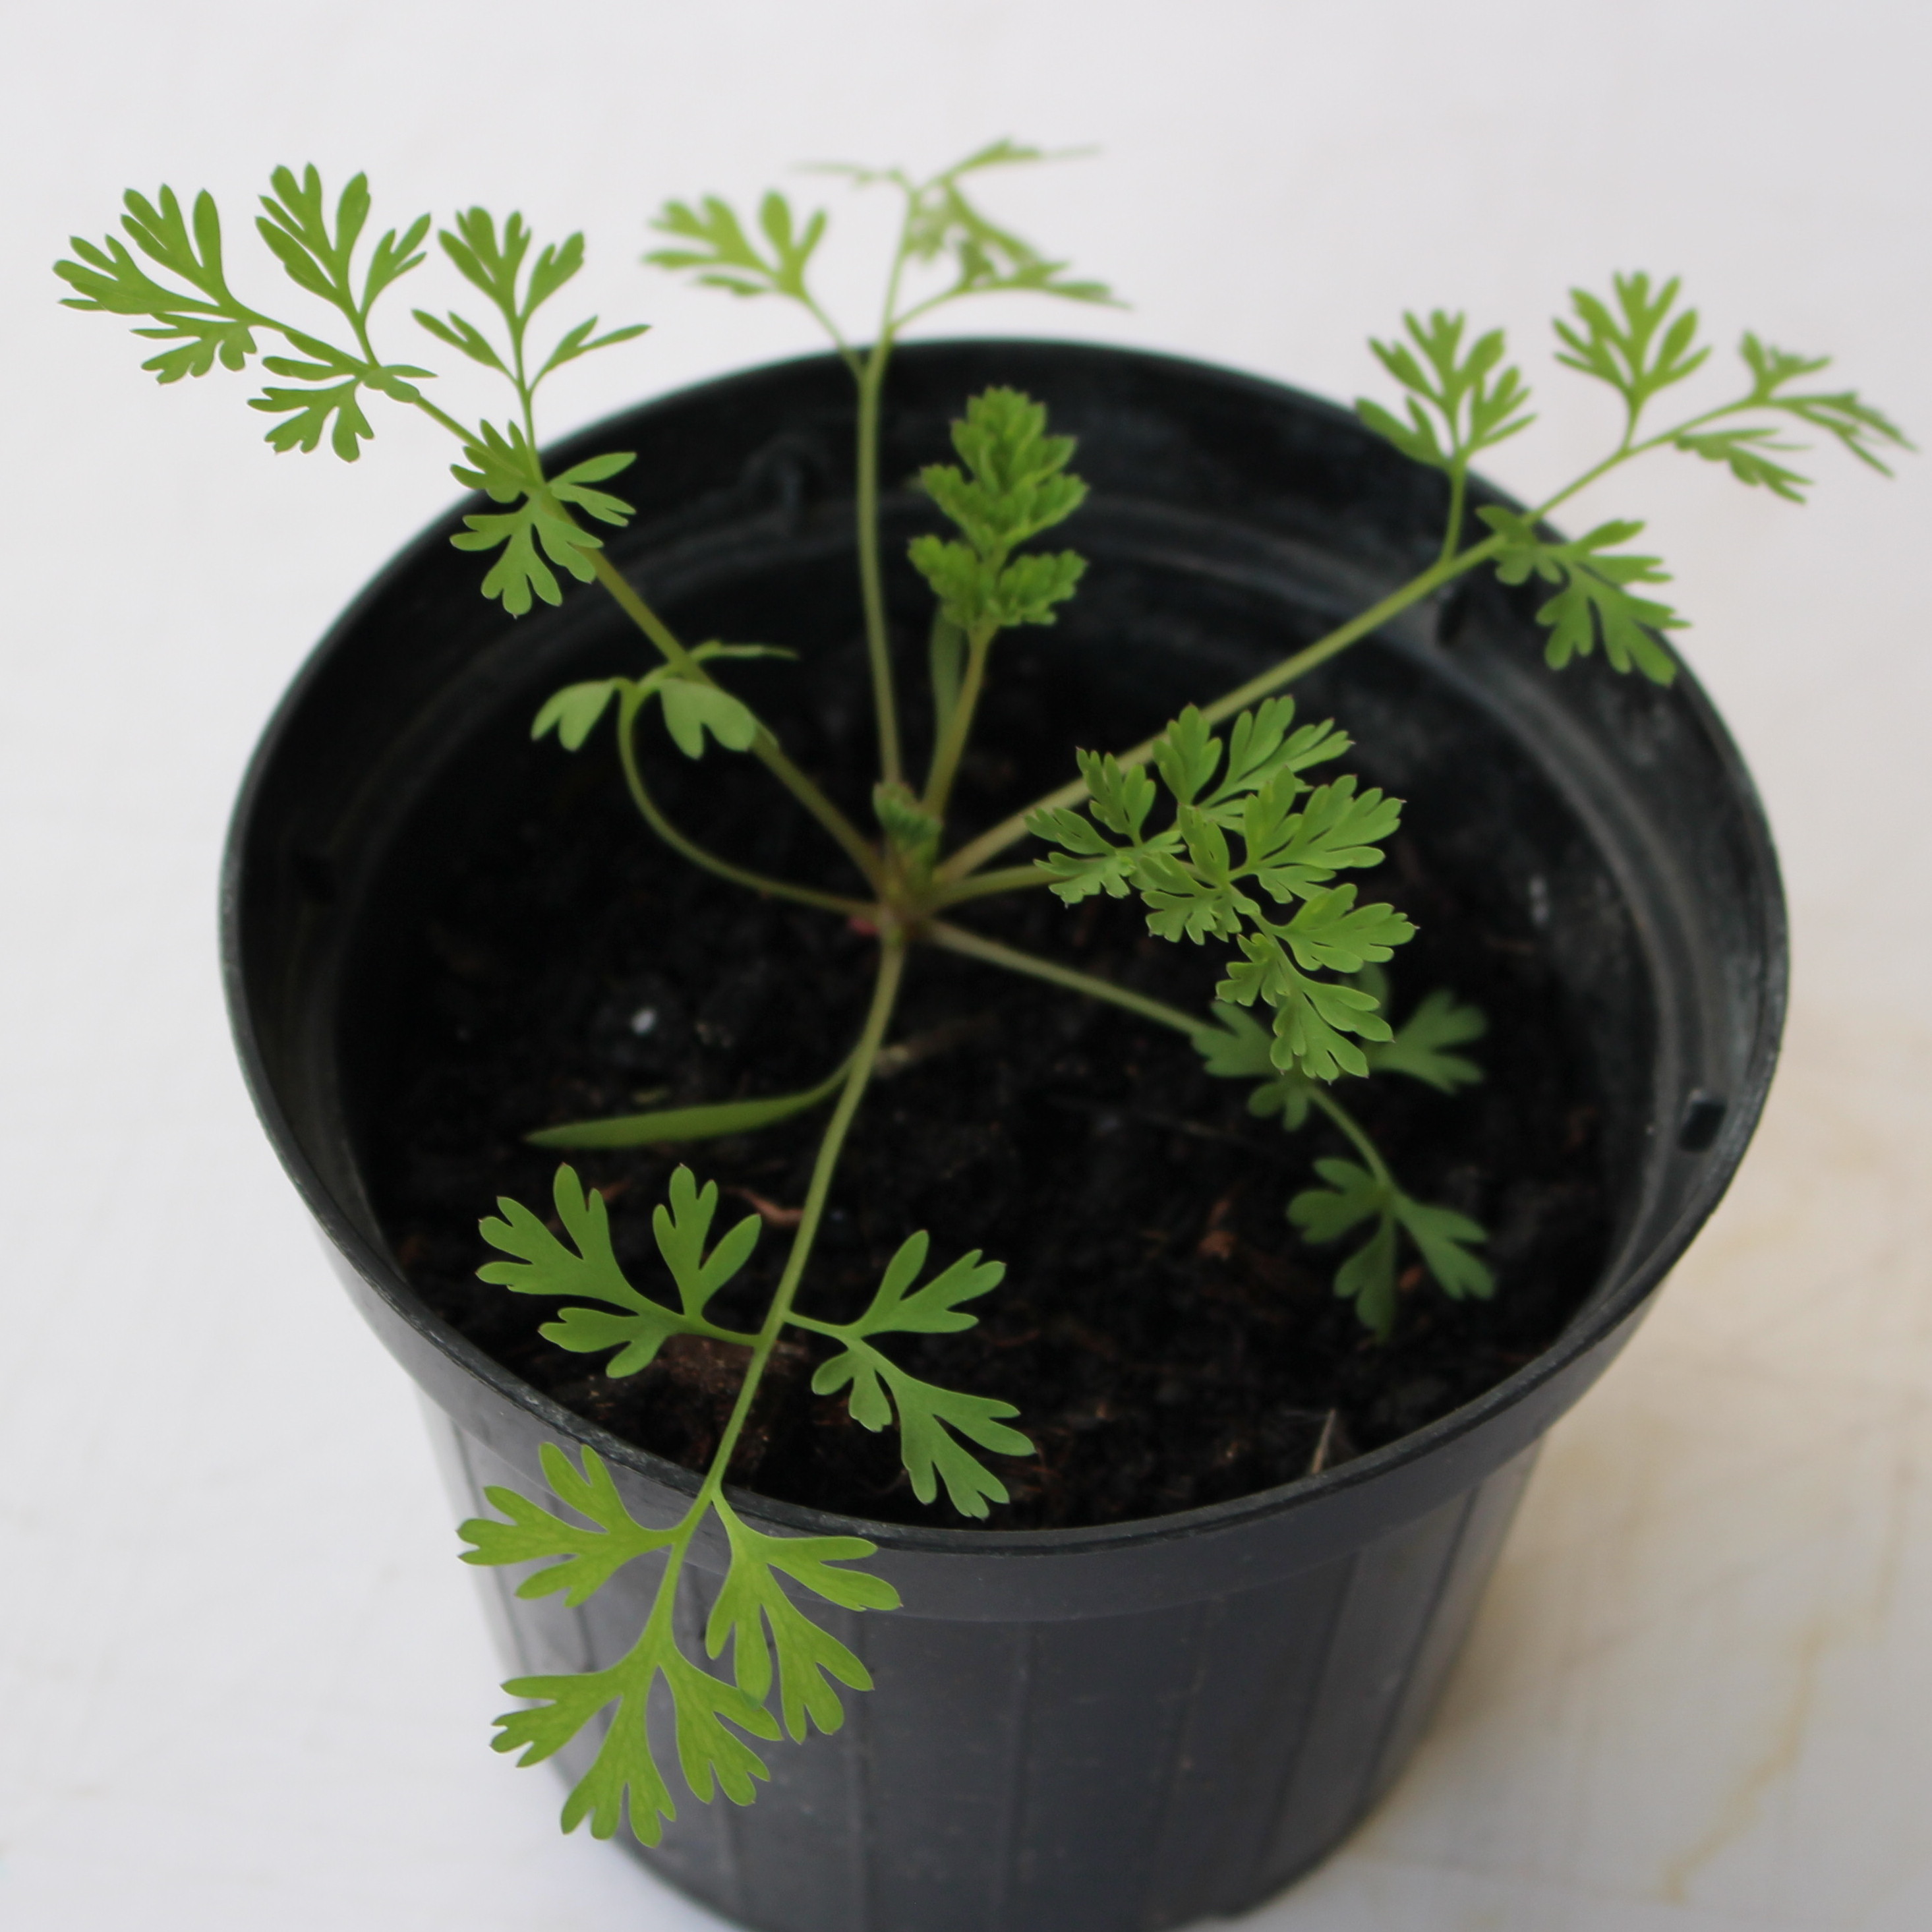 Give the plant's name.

Fumaria officinalis
